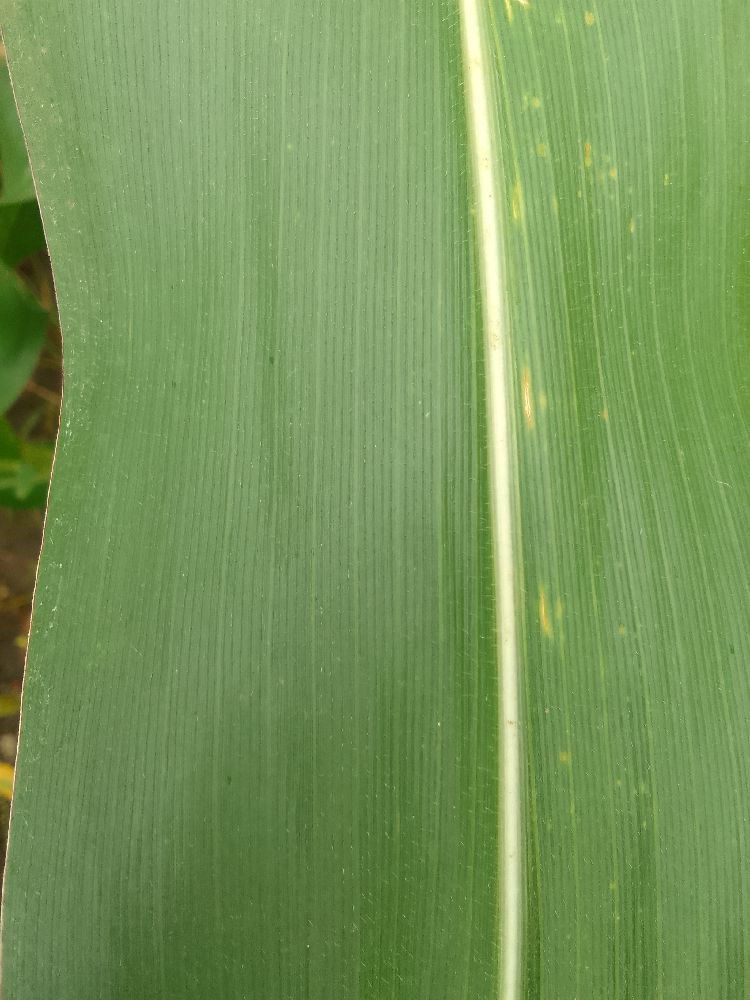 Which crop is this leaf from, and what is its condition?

maize, healthy
